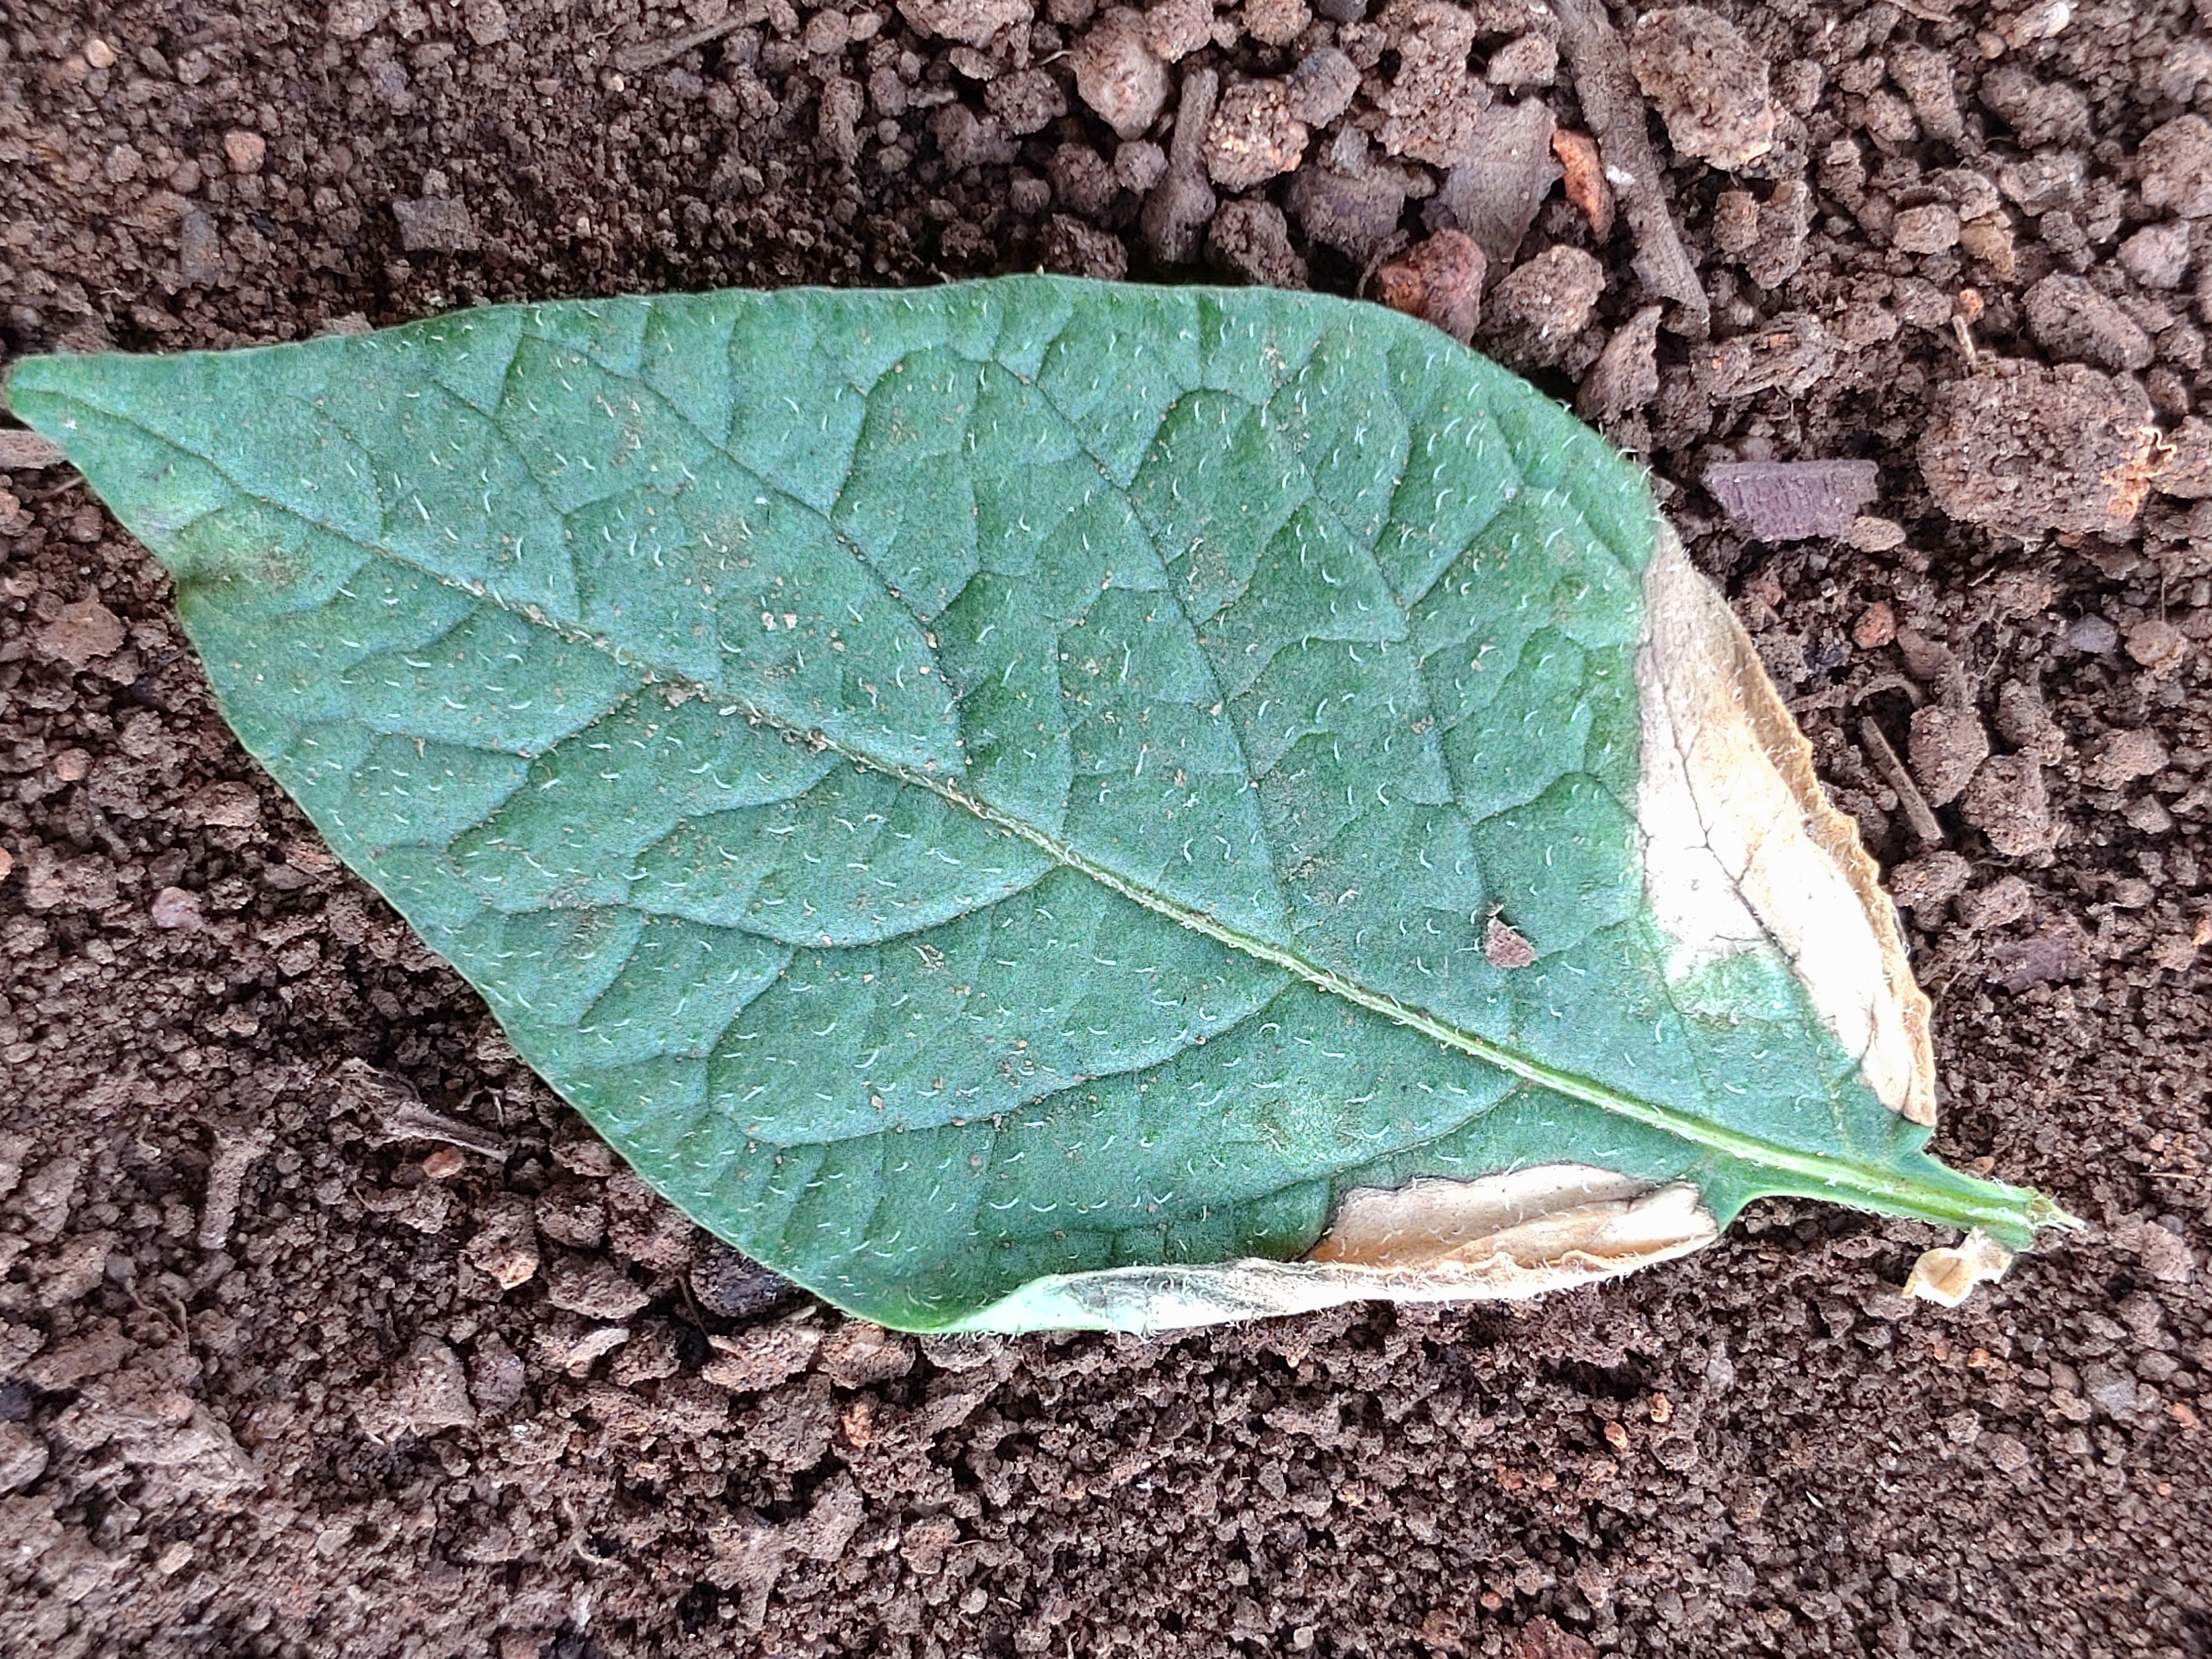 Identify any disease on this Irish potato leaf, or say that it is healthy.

early blight
